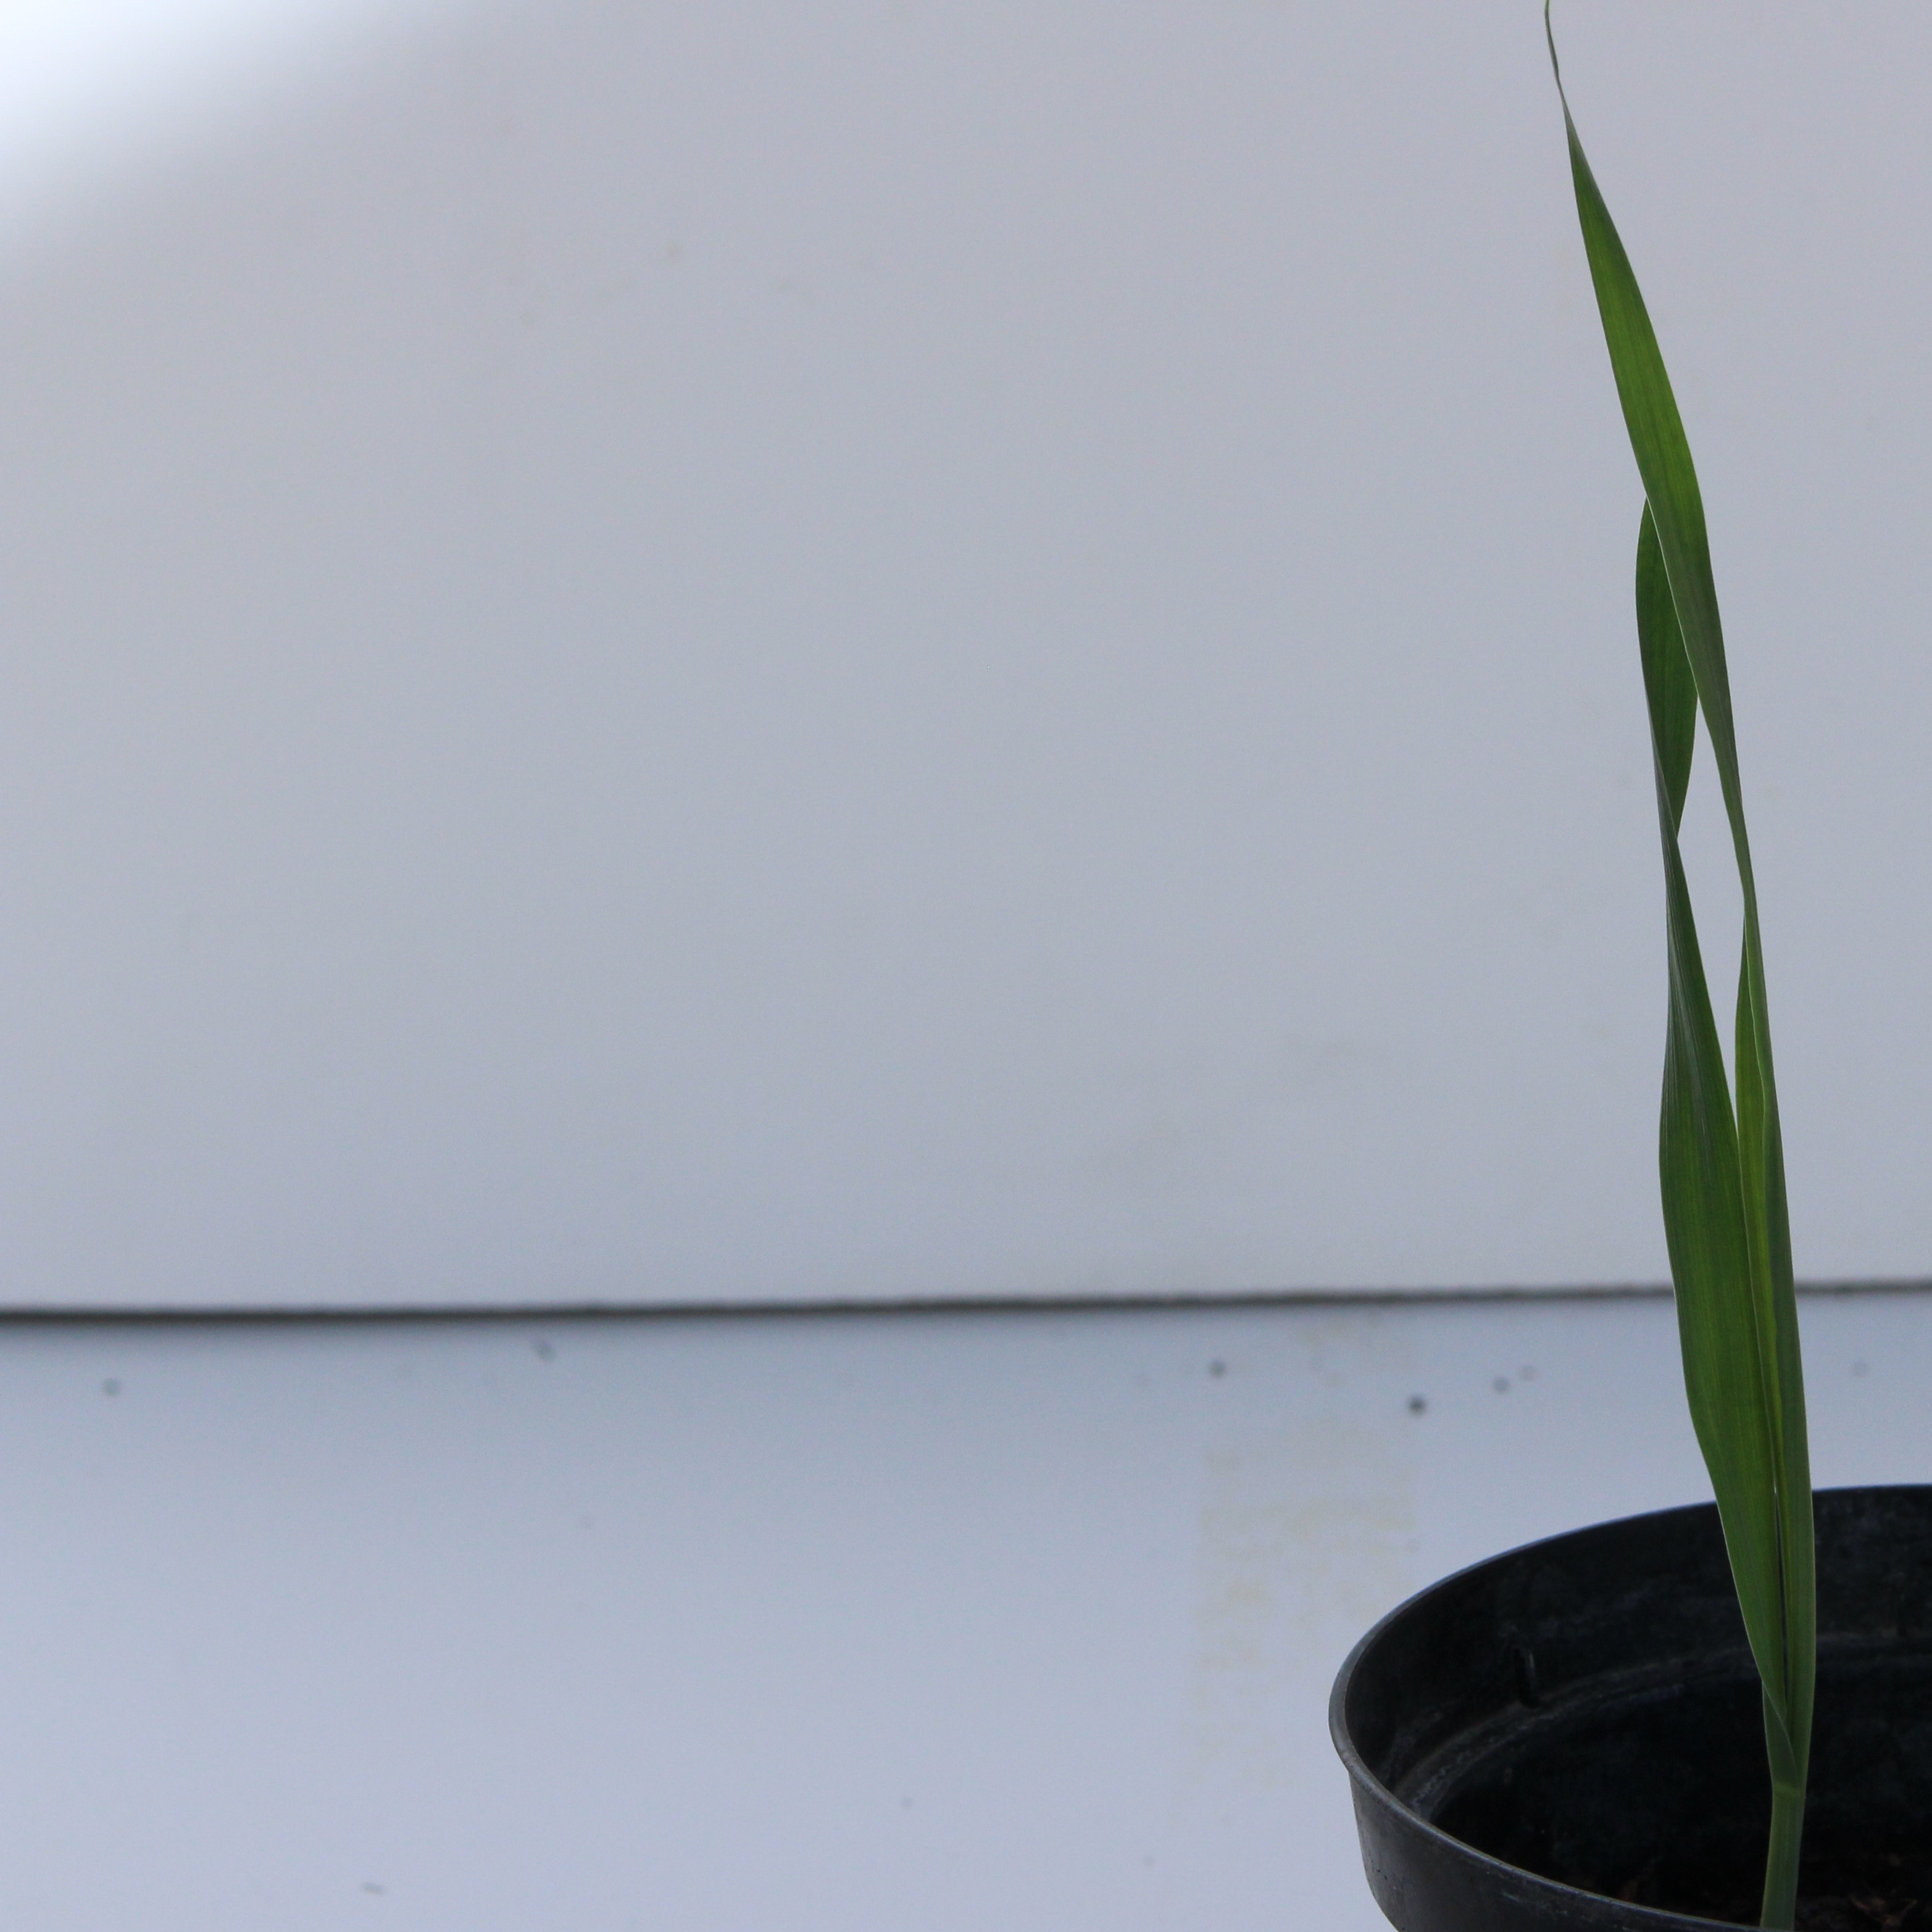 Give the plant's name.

Avena sterilis
